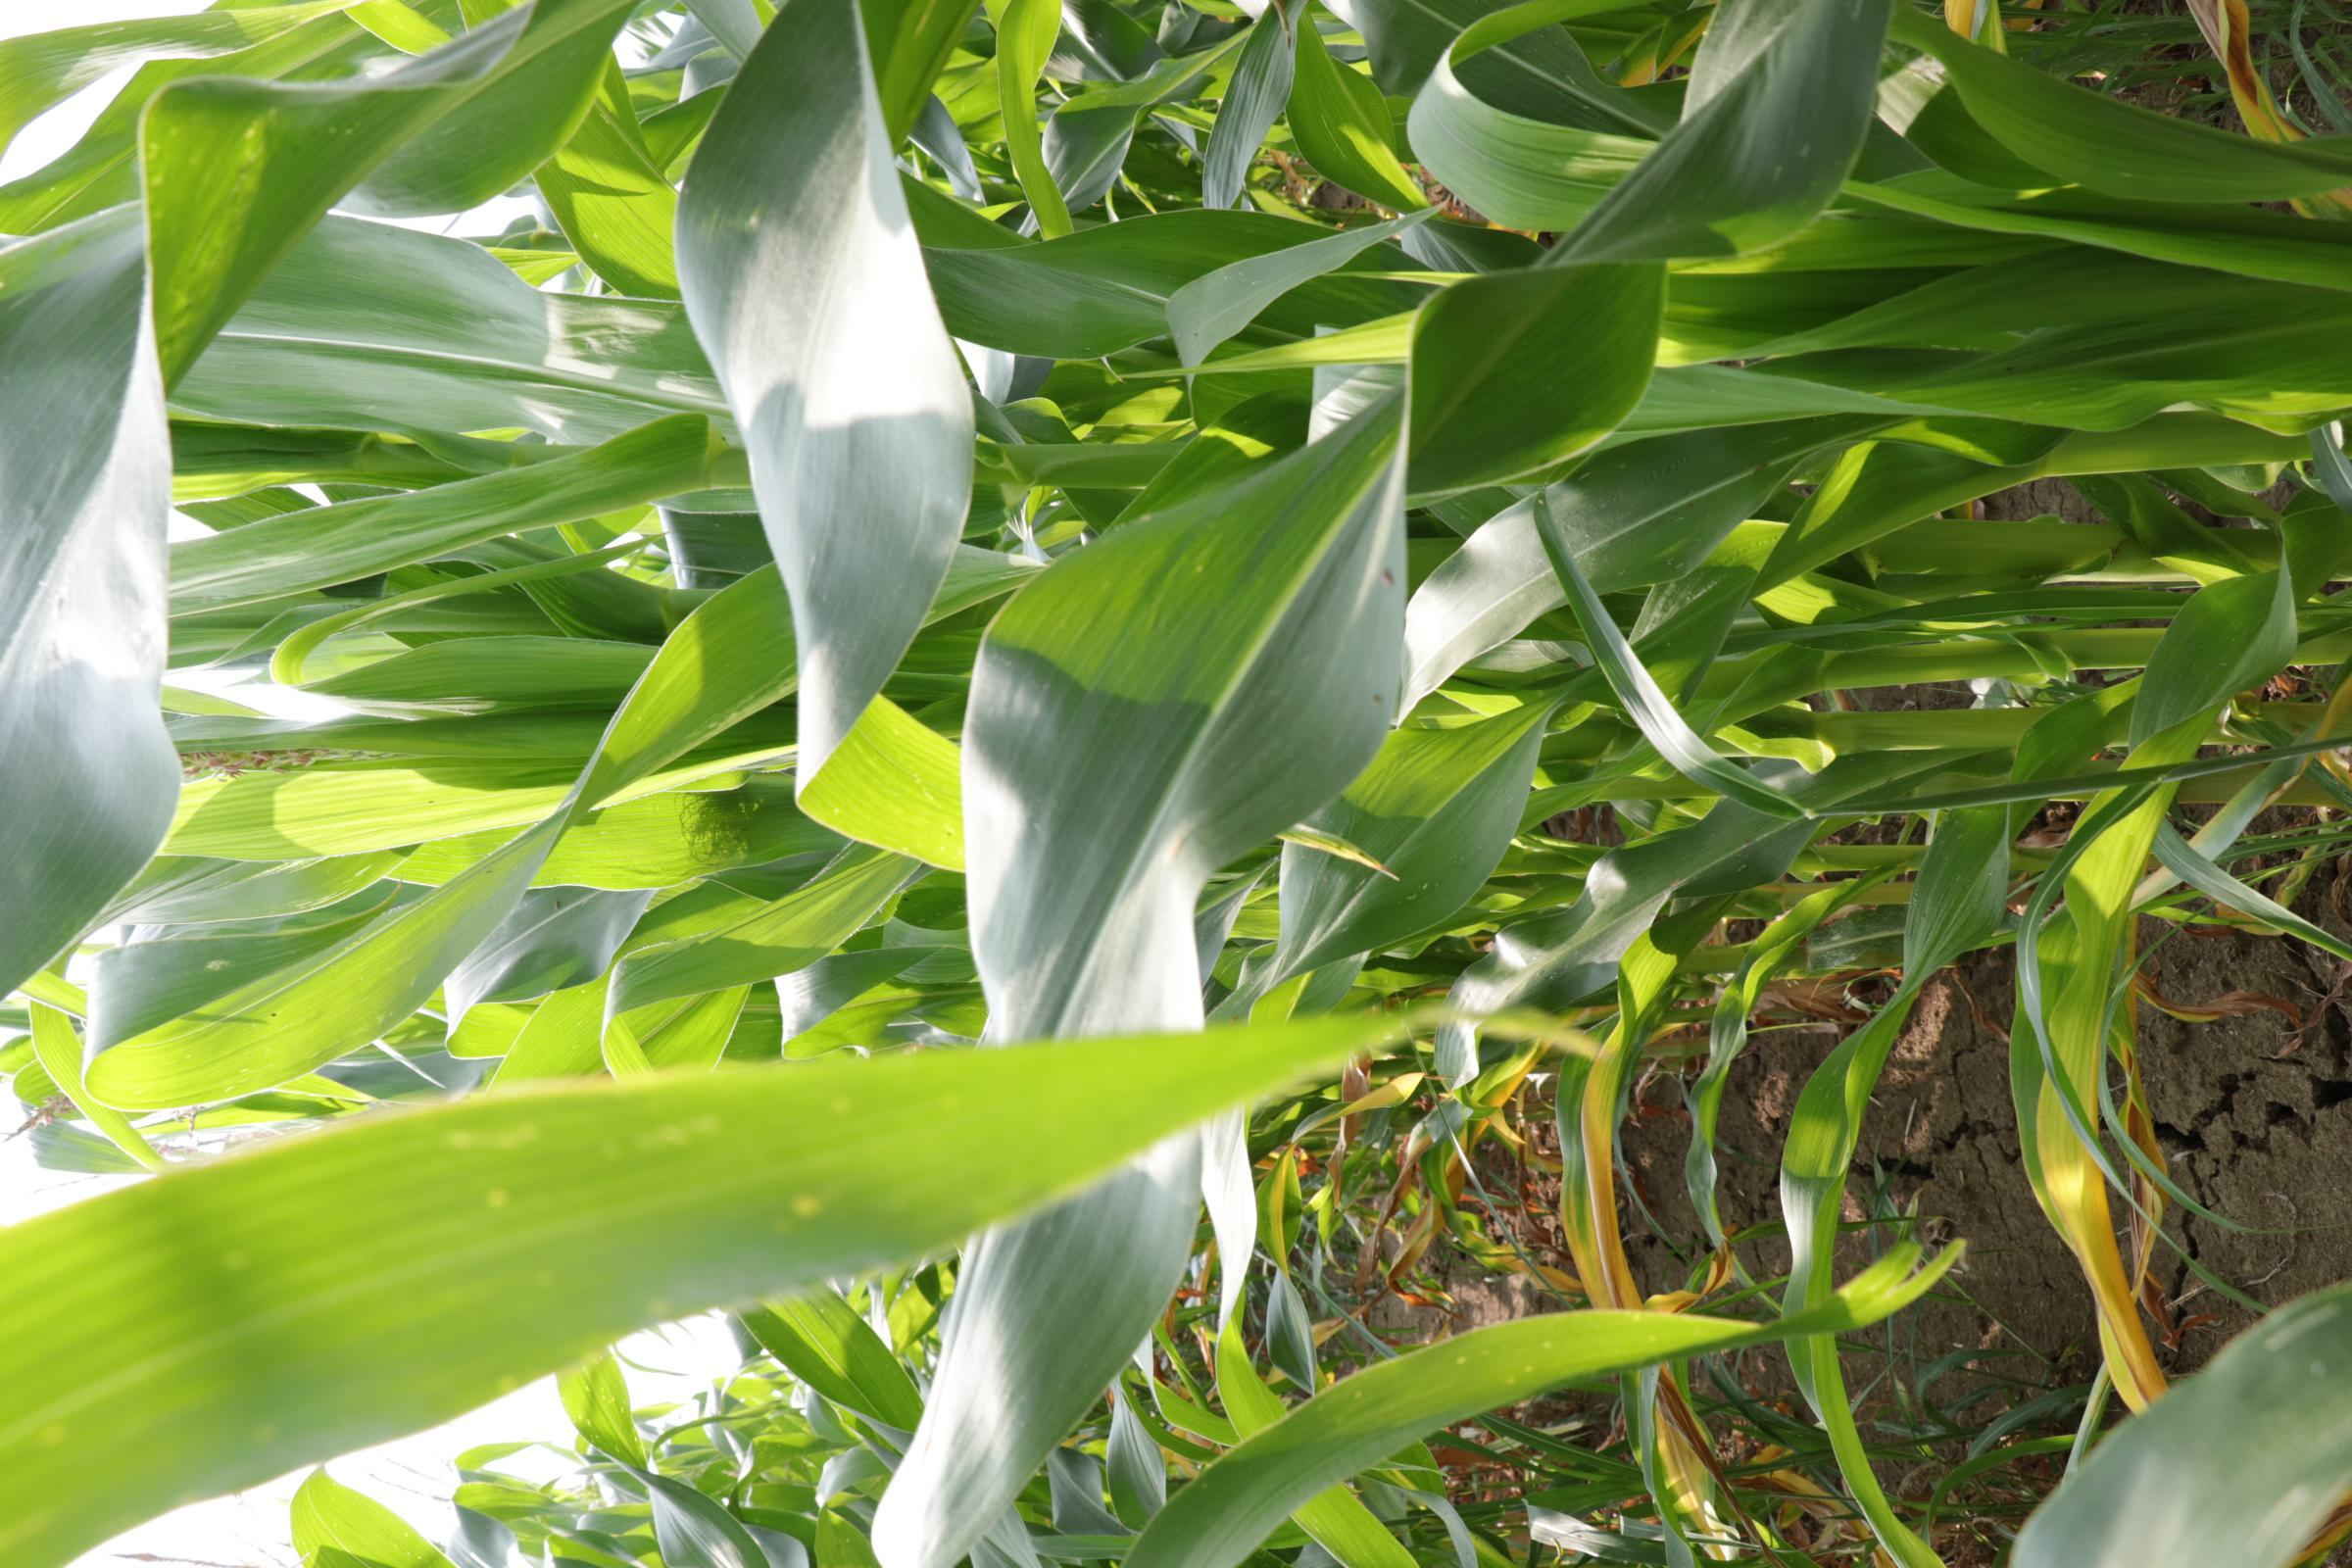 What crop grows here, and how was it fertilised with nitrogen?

maize, full nitrogen fertilisation
